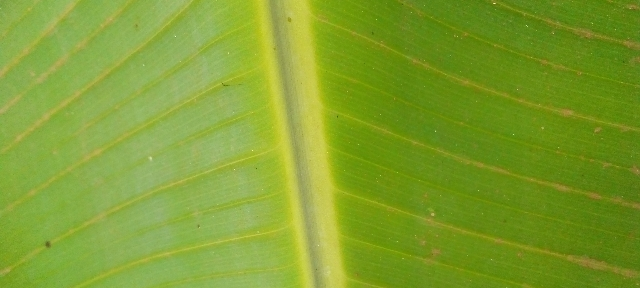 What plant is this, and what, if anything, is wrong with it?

banana, healthy
